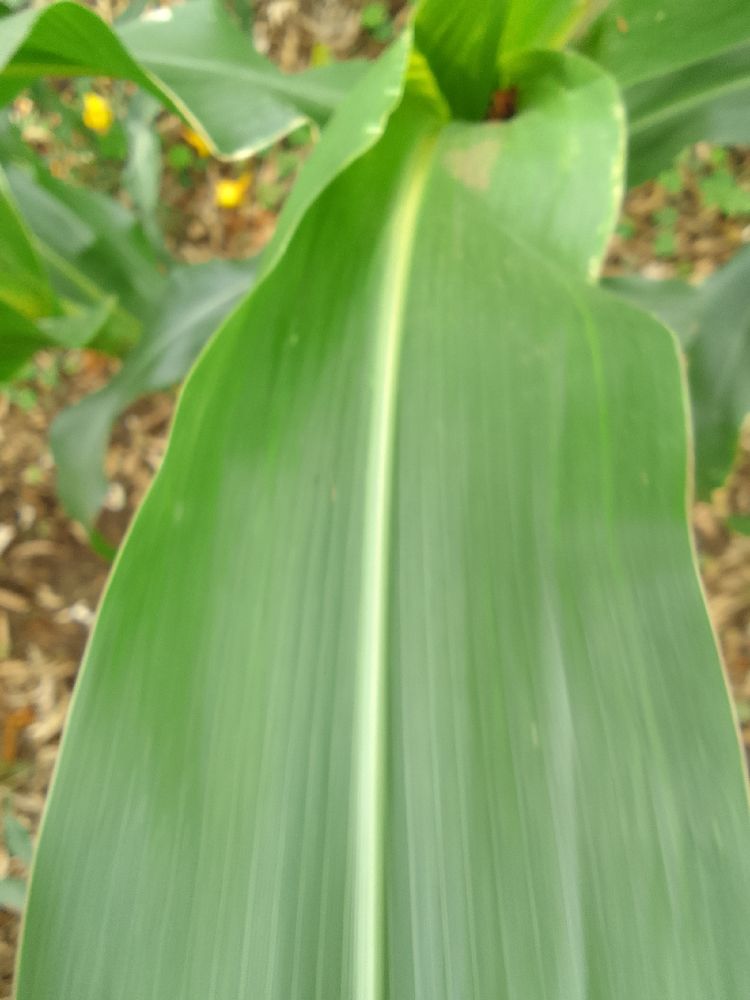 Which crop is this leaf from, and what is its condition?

maize, healthy
